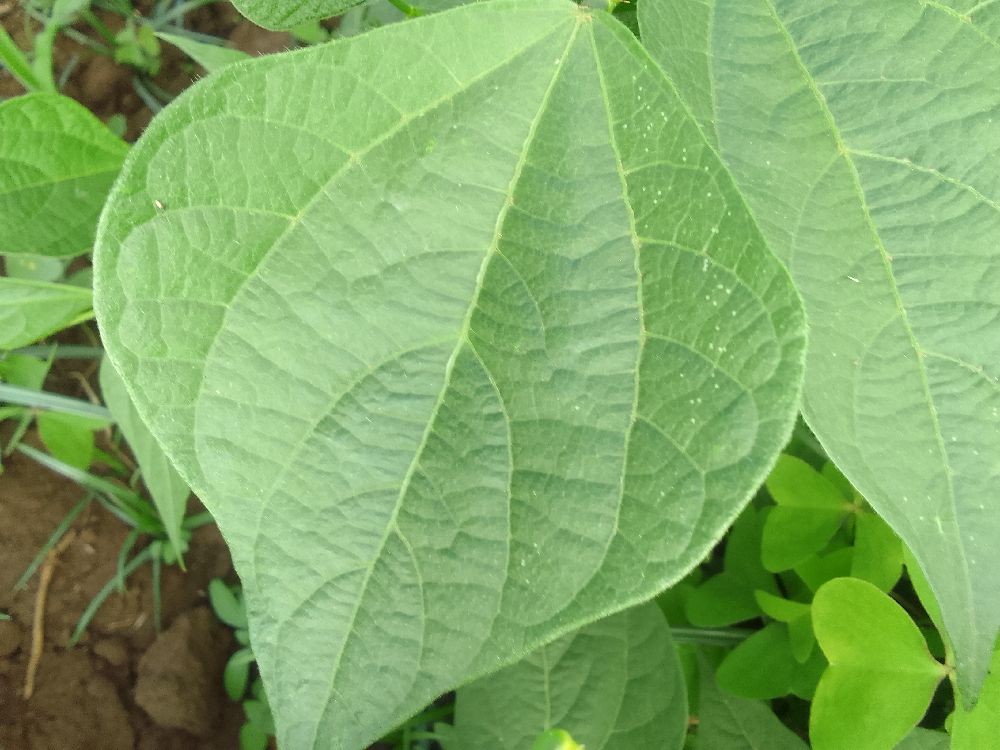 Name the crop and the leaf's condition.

common bean, healthy
